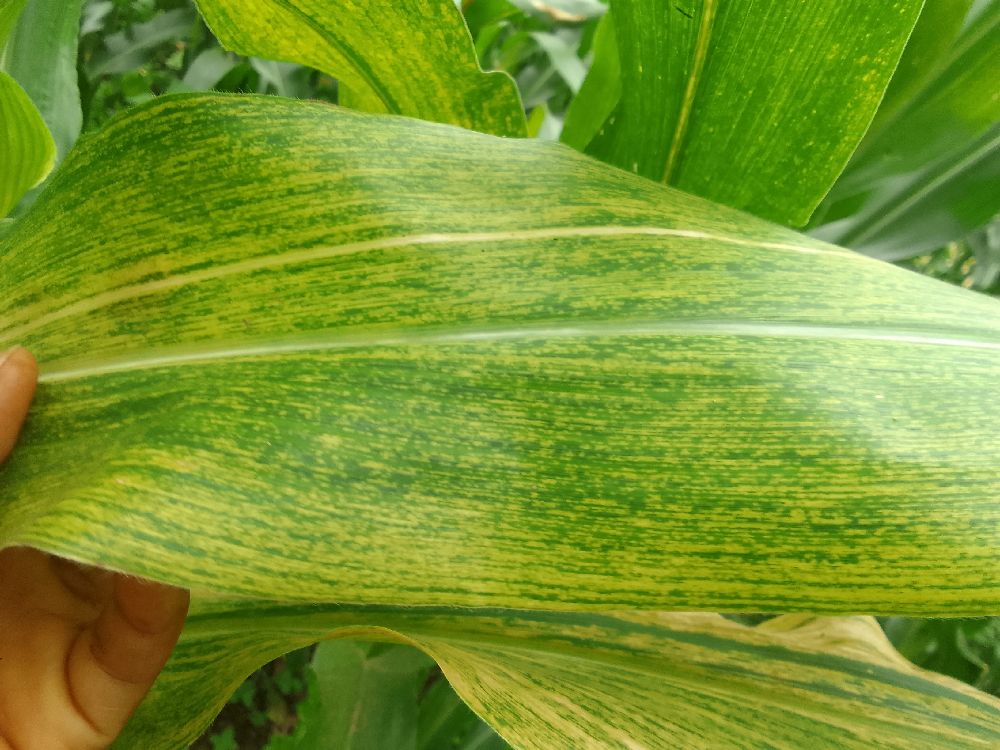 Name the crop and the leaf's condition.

maize, maize lethal necrosis
